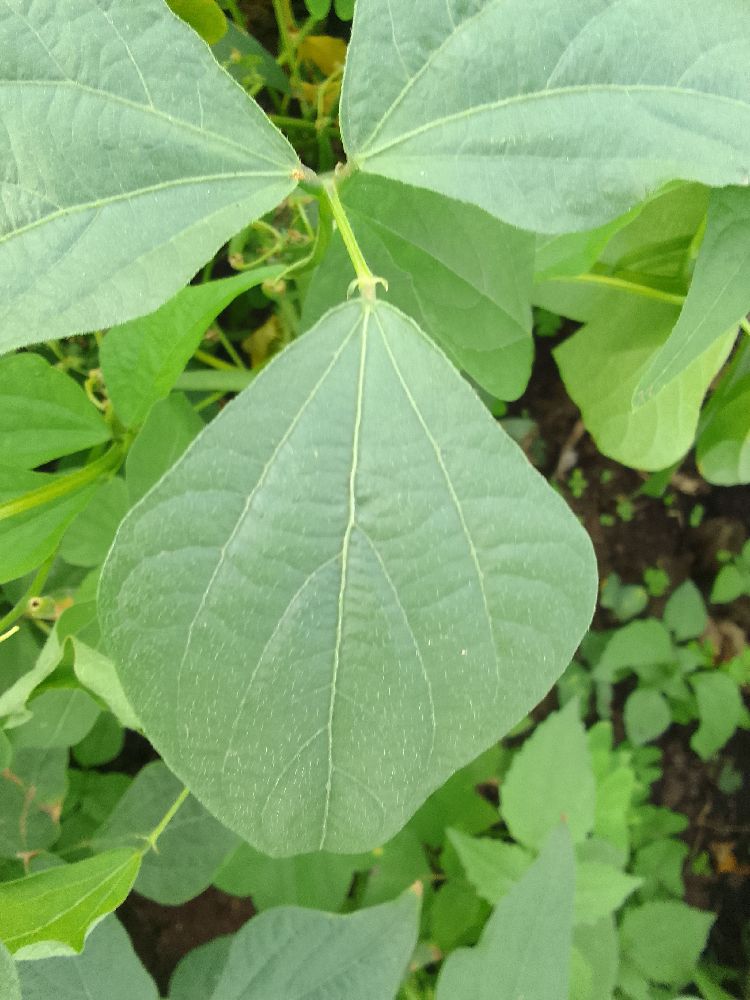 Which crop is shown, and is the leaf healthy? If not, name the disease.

common bean, healthy
